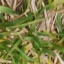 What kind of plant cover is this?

grass
